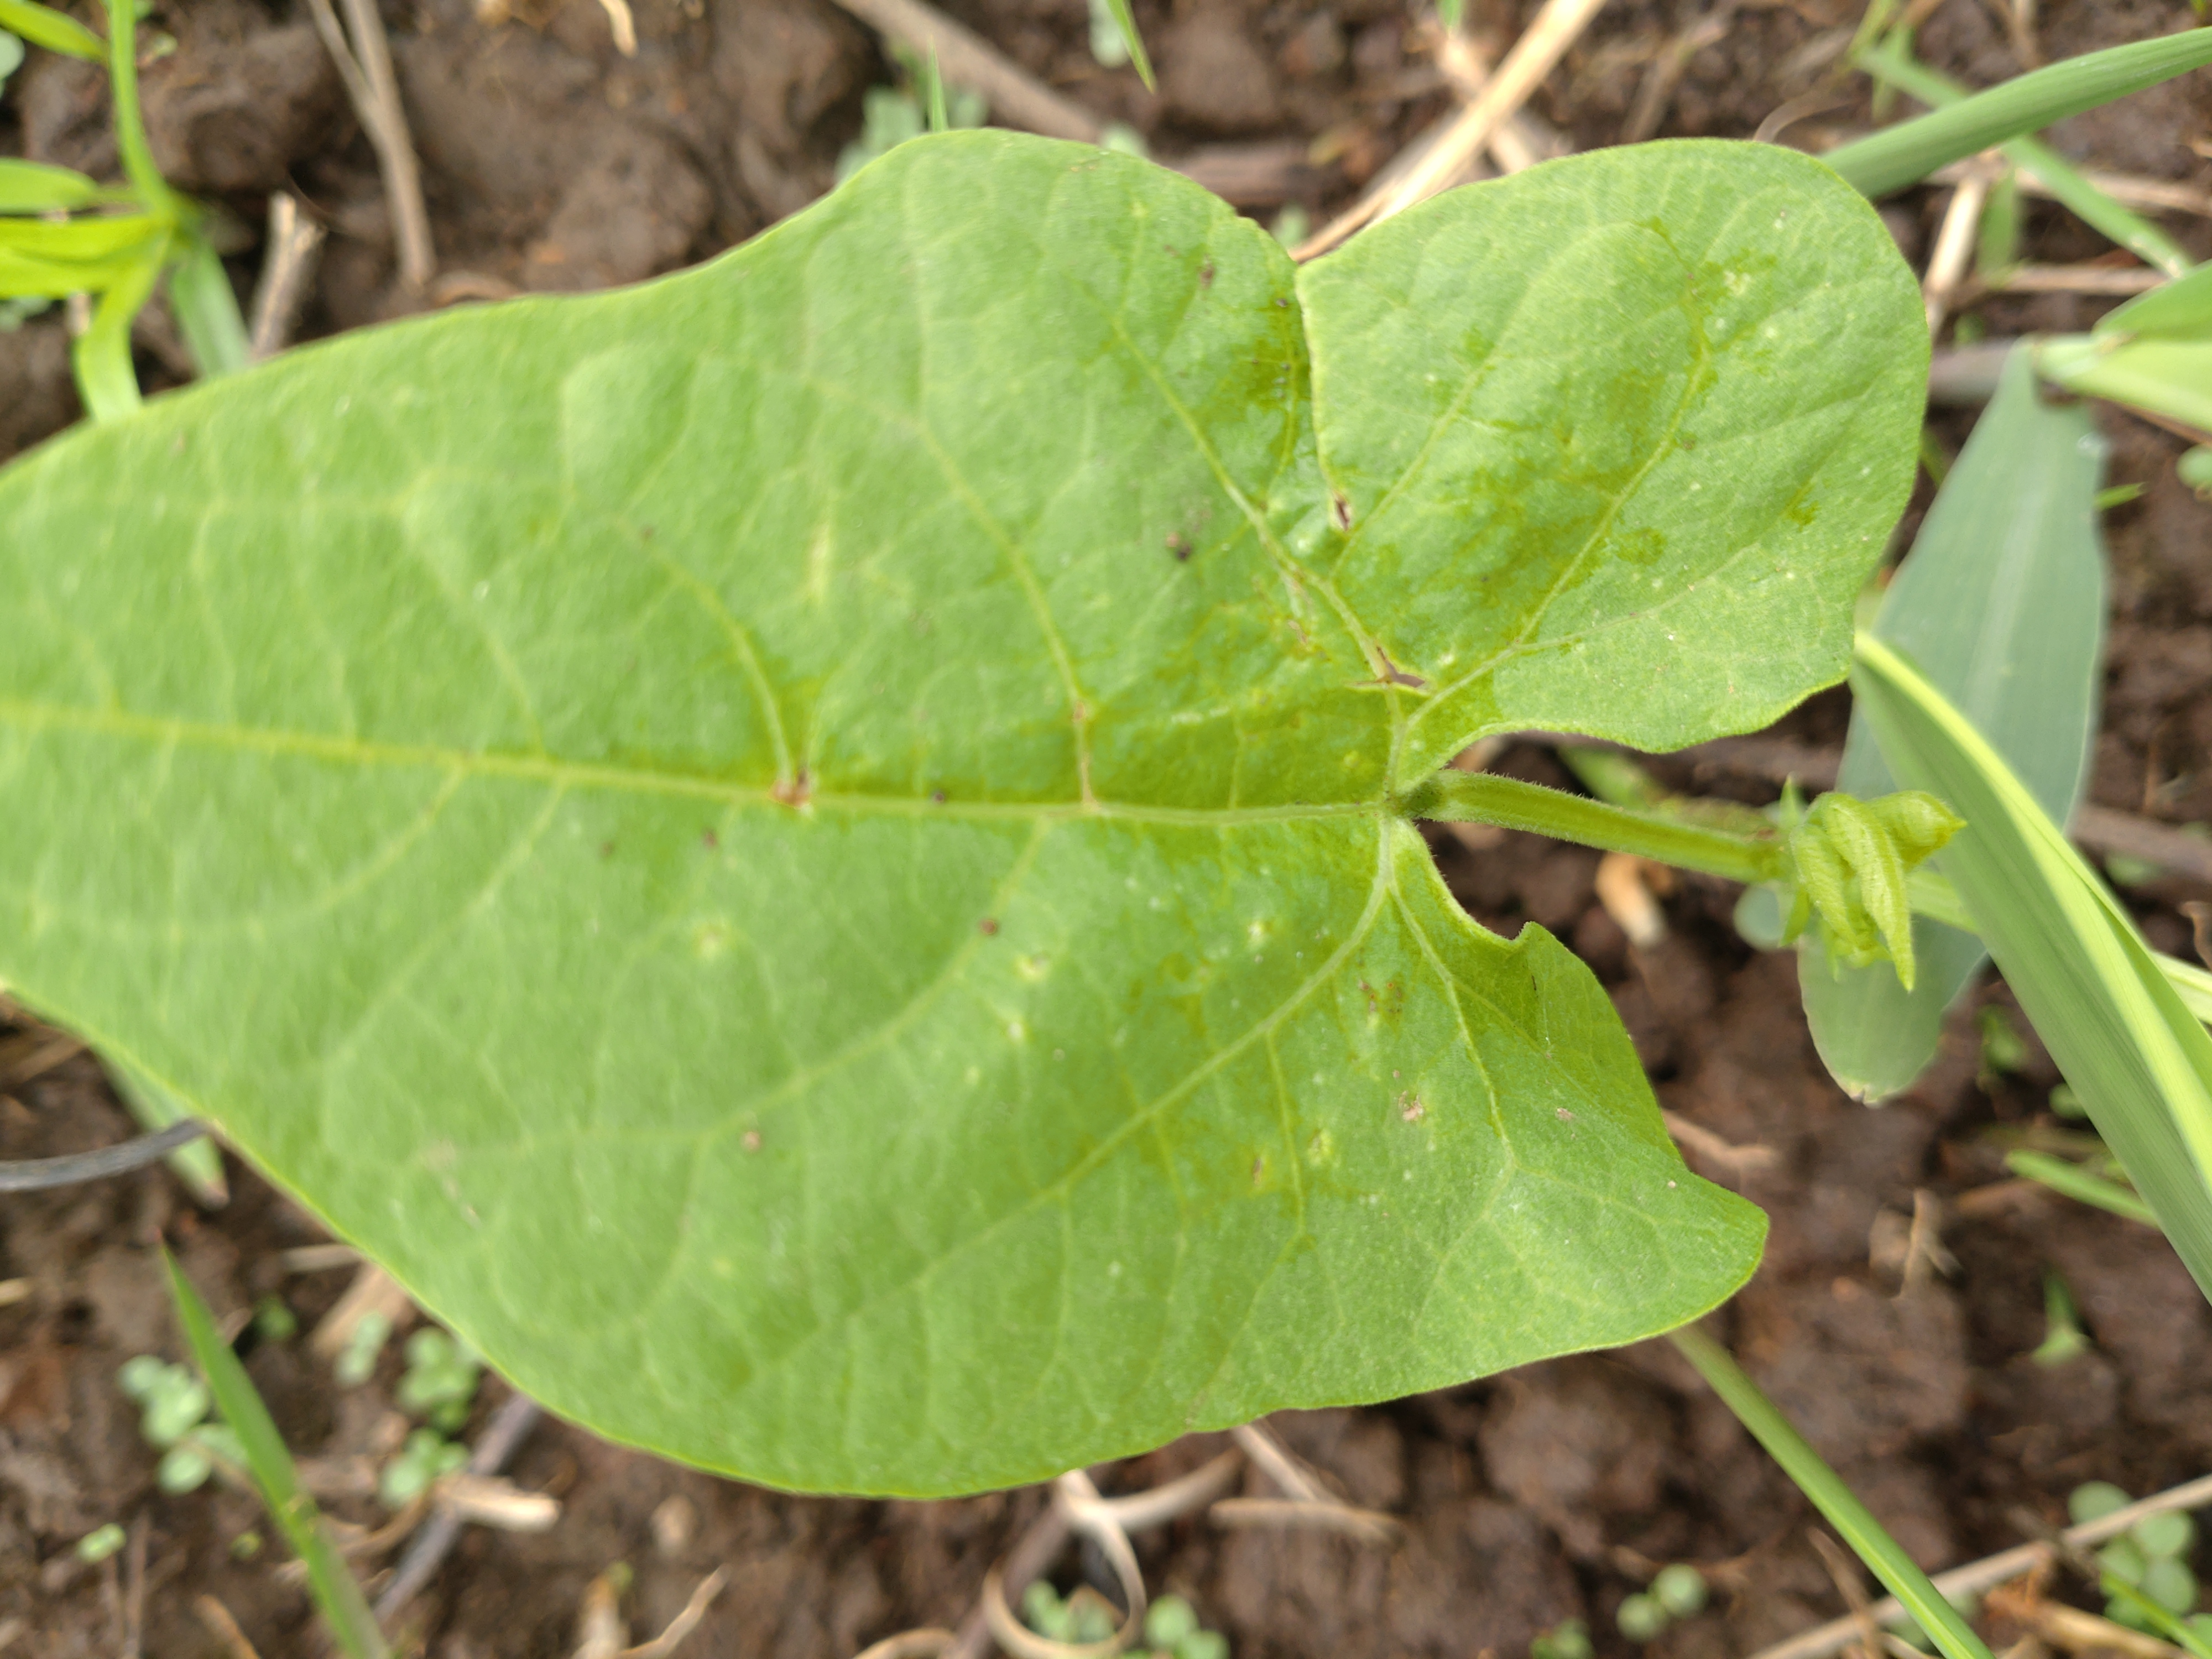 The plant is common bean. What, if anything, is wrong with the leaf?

healthy
